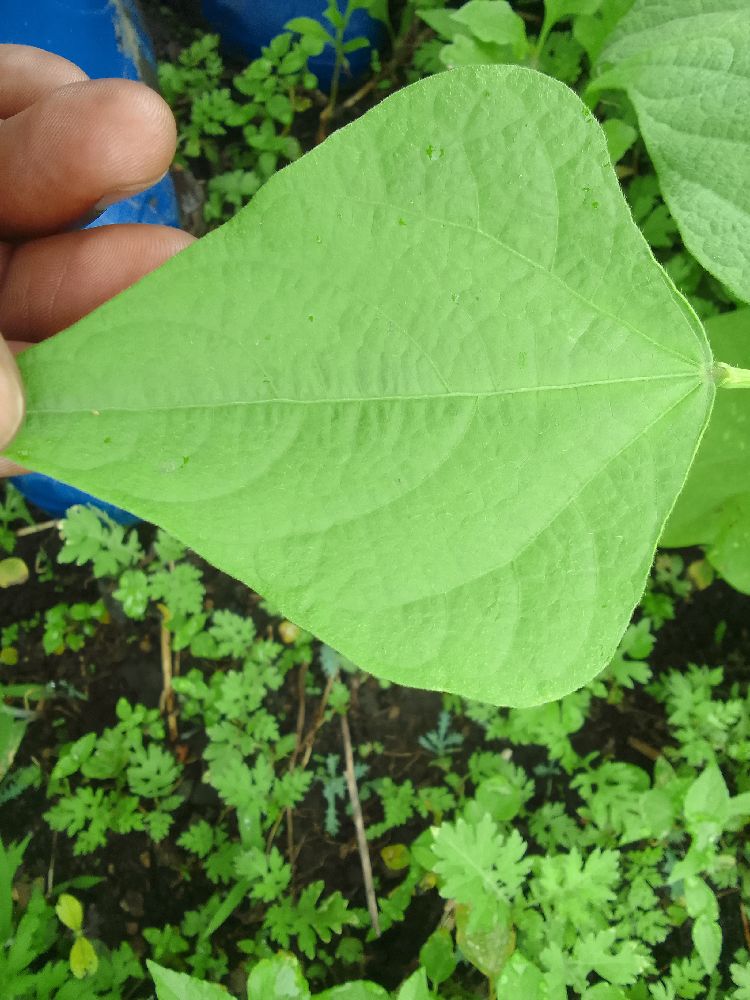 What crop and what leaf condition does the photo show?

common bean, healthy
